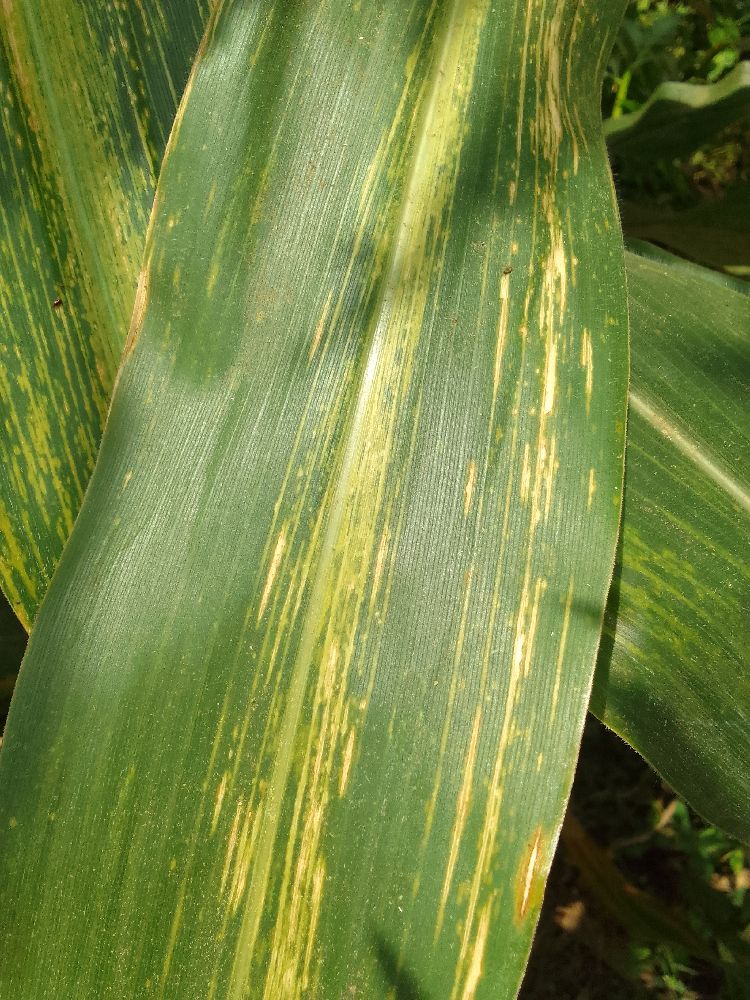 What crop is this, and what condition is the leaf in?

maize, maize lethal necrosis
